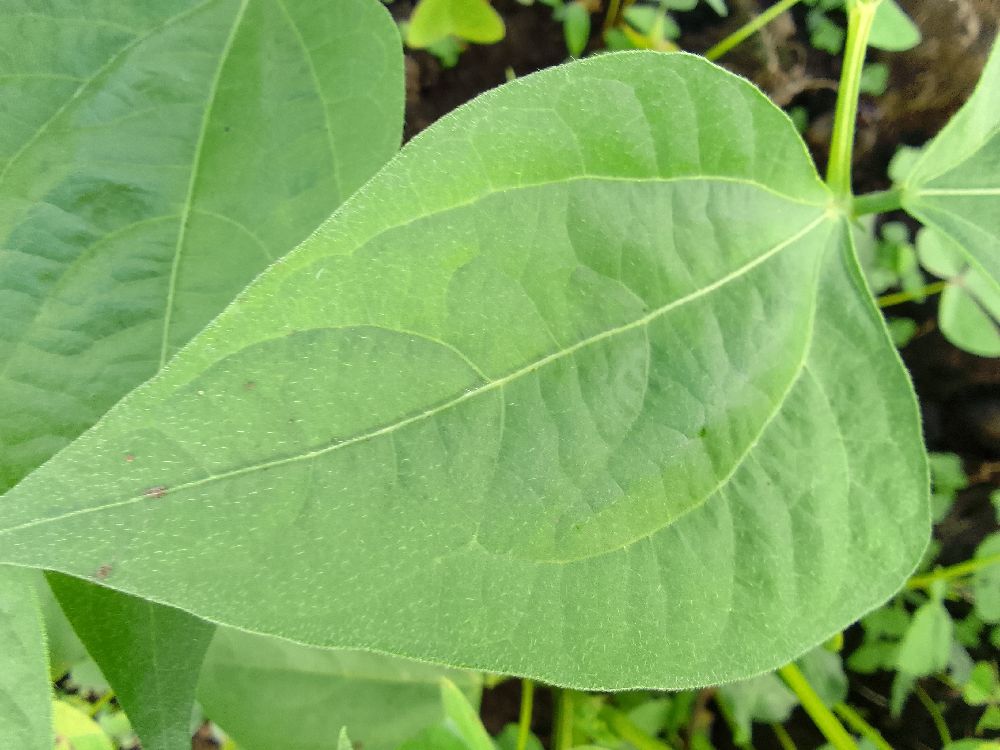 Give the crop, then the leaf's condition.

common bean, healthy
